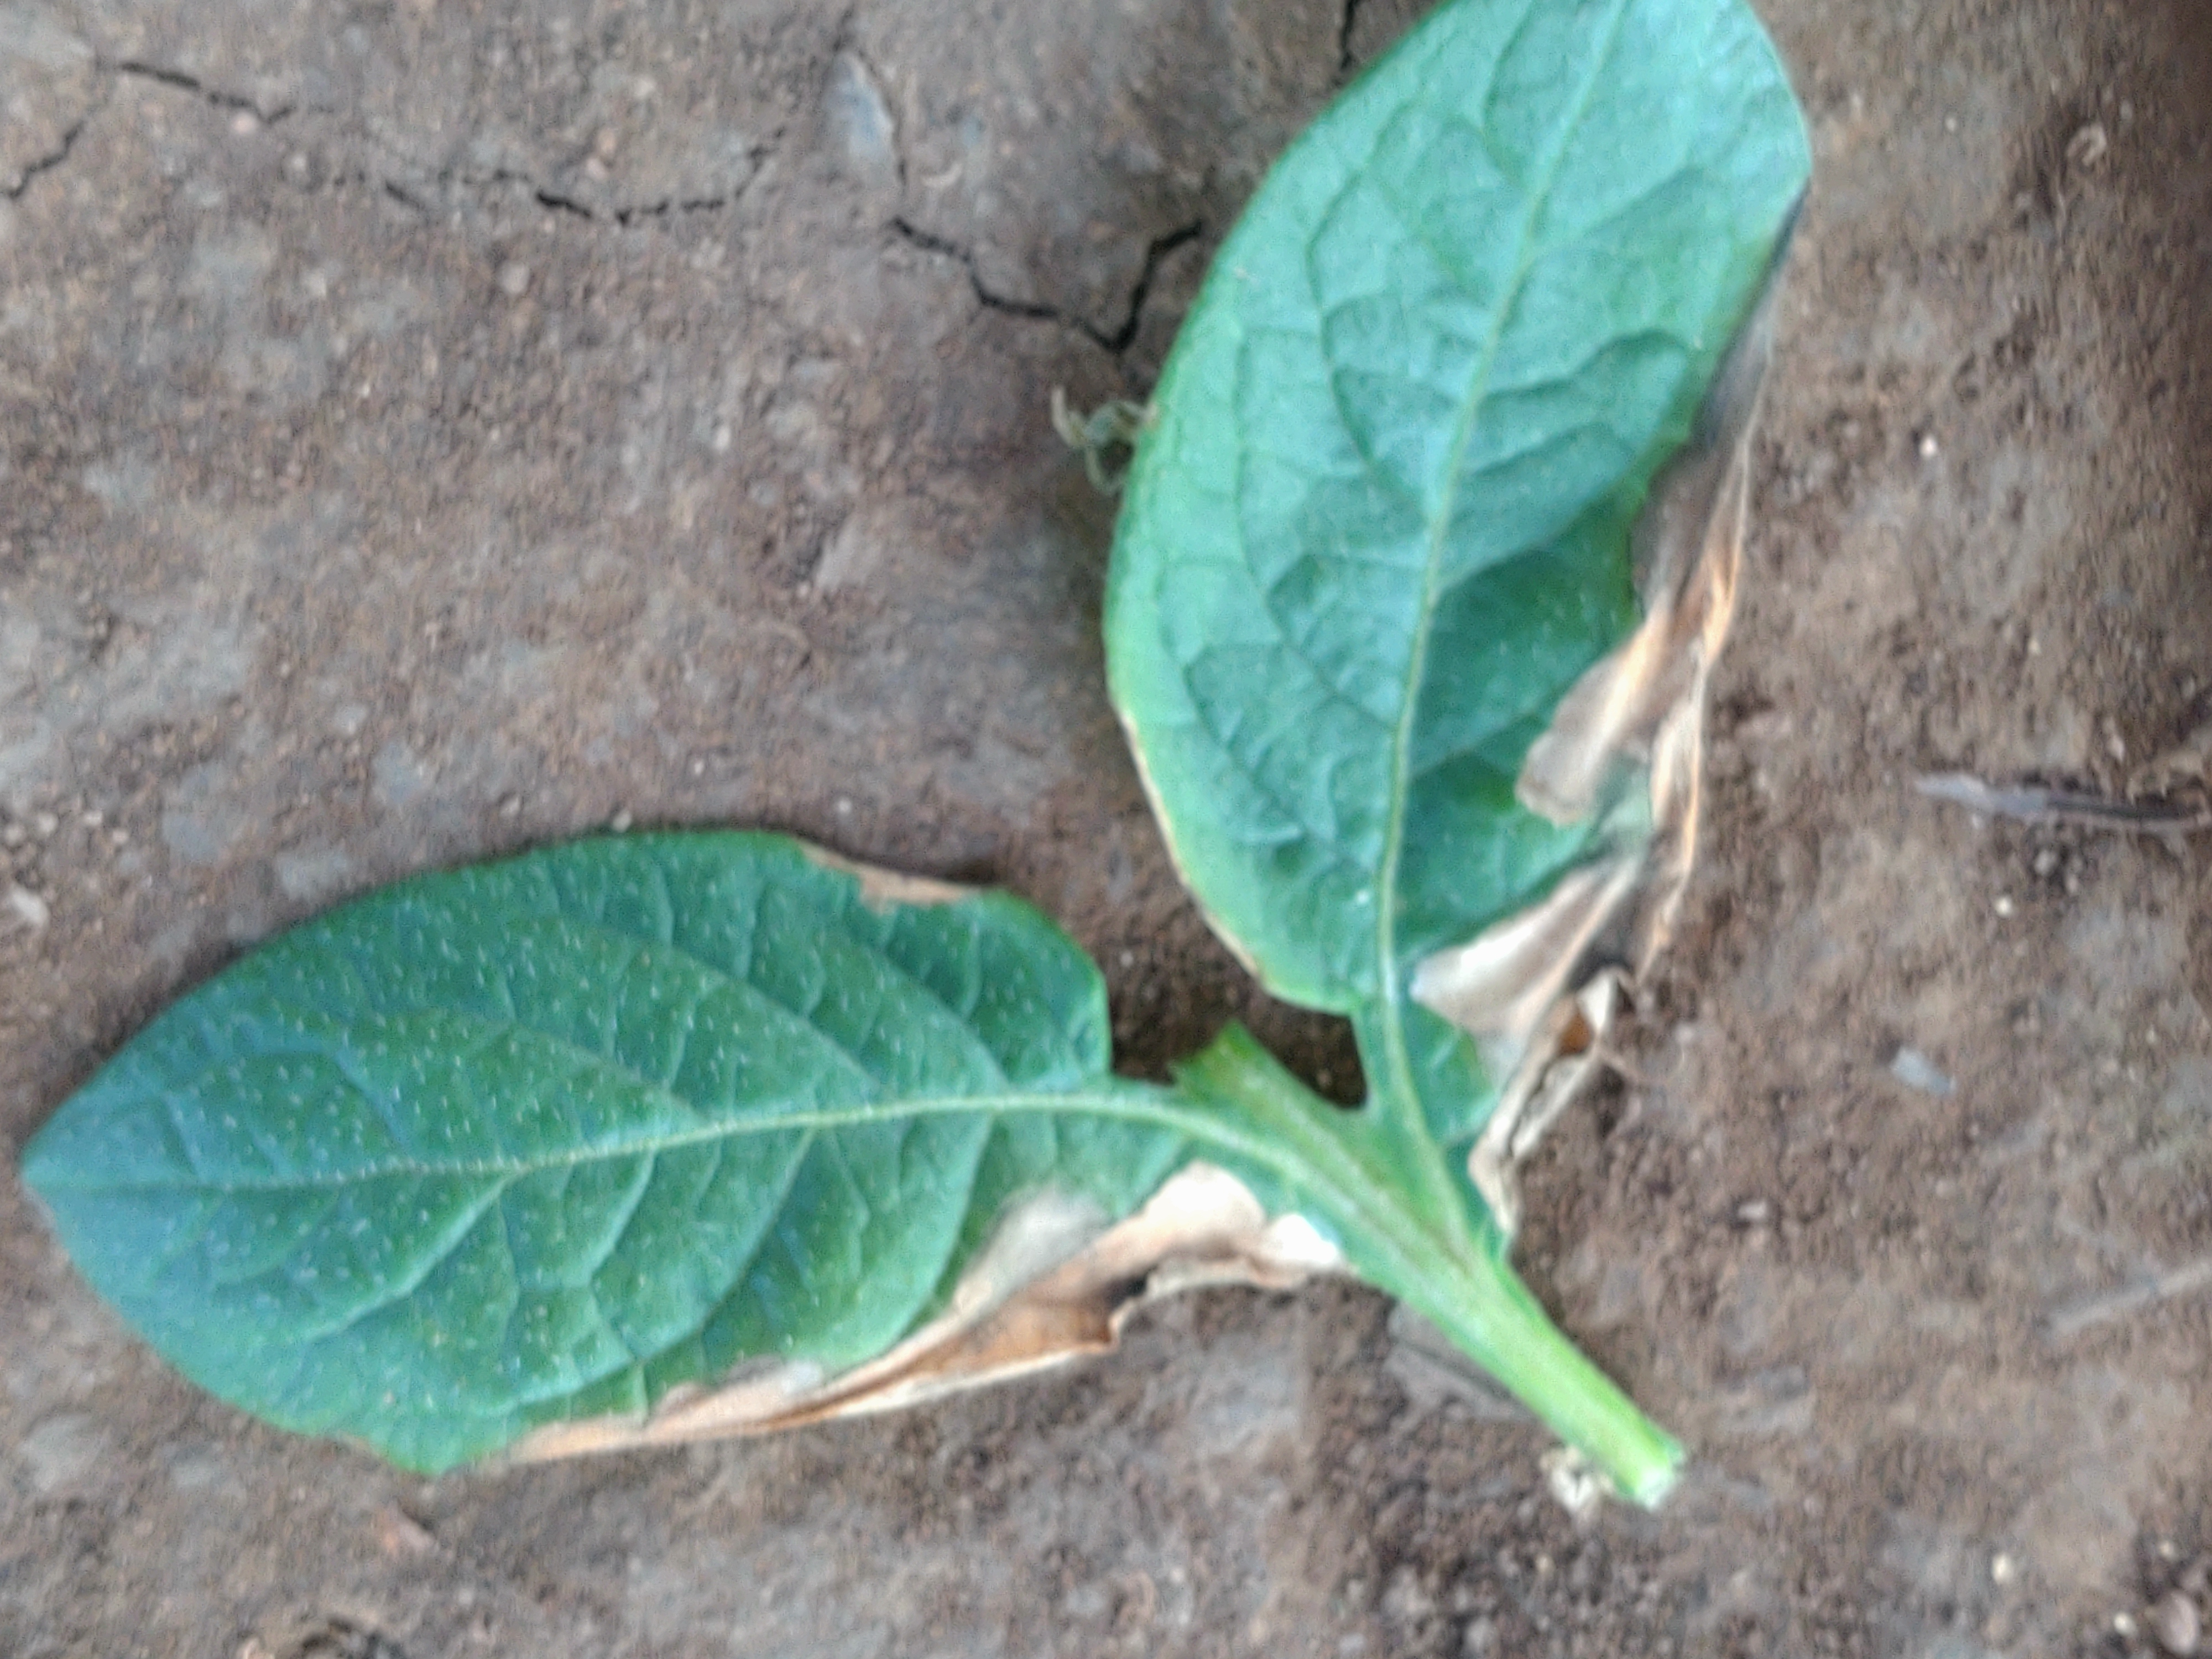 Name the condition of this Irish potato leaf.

early blight
